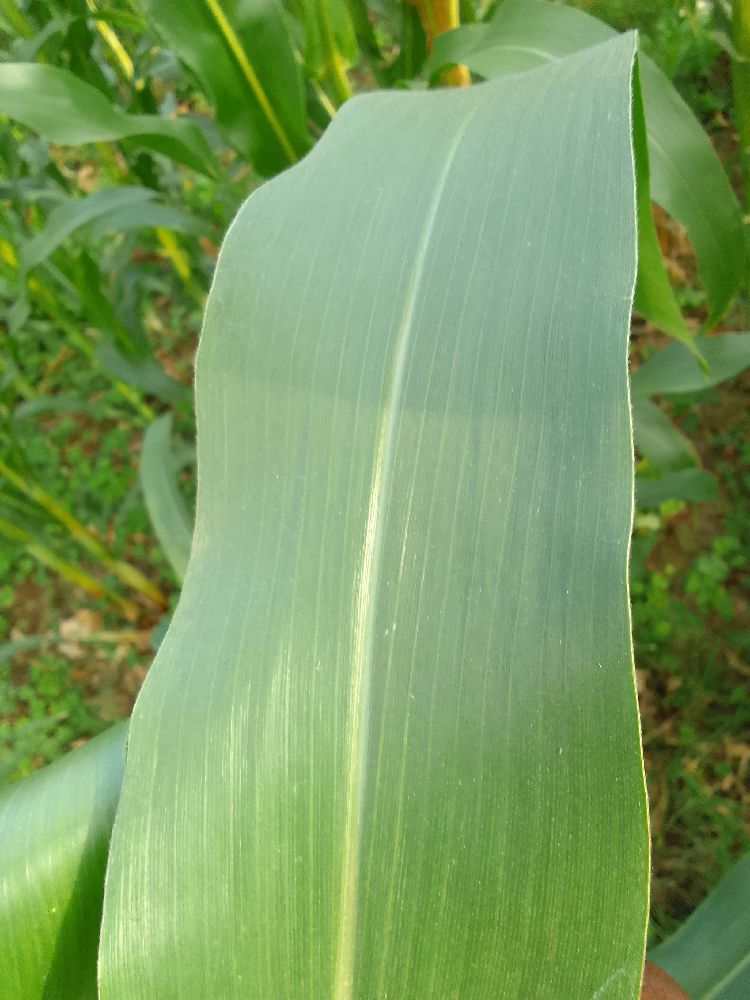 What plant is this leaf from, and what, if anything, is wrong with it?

maize, healthy
